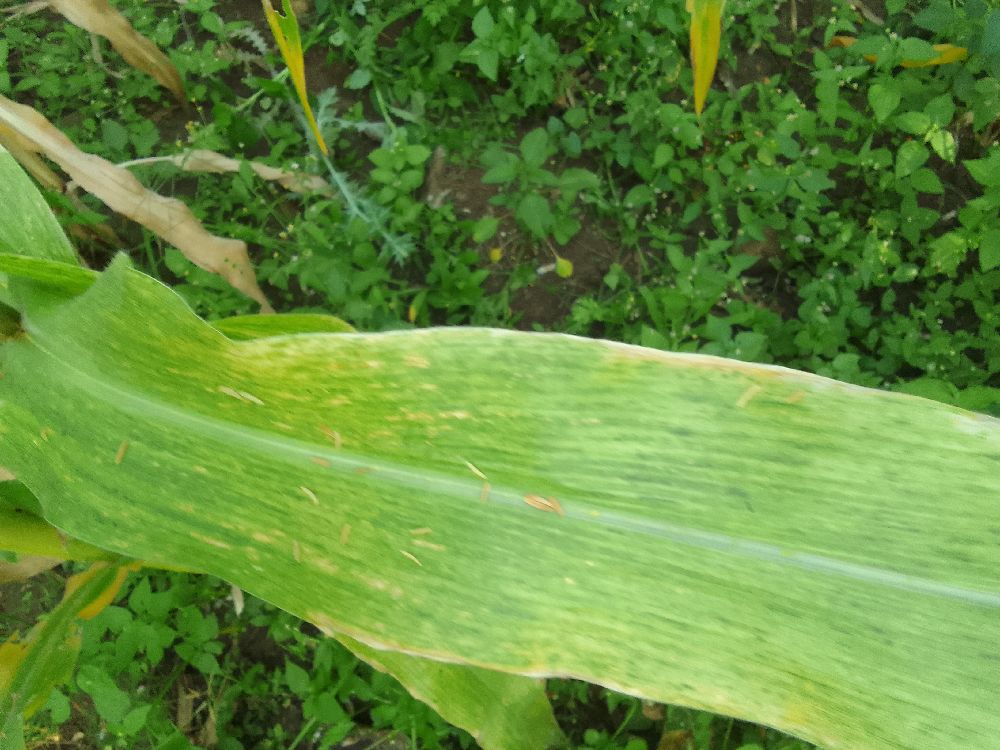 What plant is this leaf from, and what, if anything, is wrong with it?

maize, maize lethal necrosis
